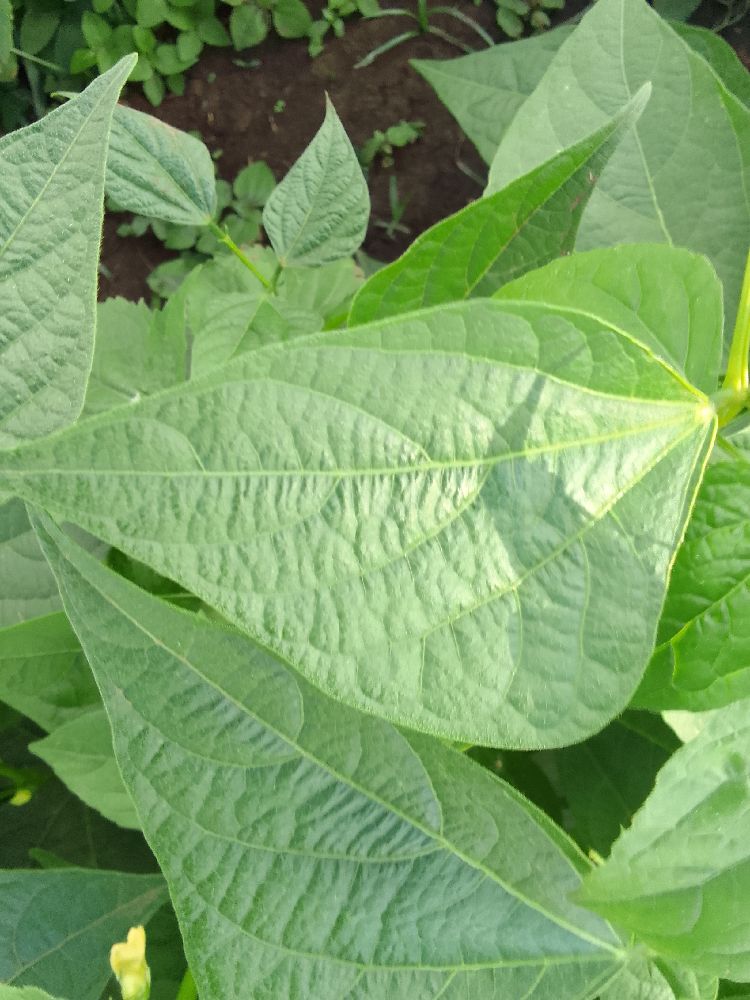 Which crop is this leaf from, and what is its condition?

common bean, healthy
